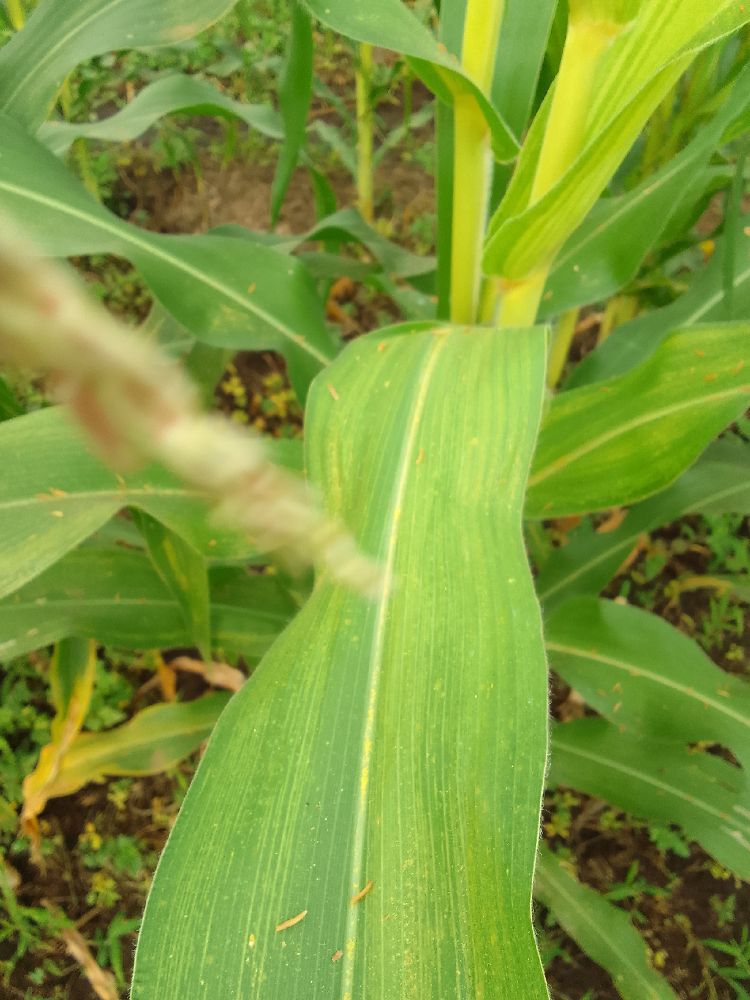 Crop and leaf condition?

maize, maize lethal necrosis
